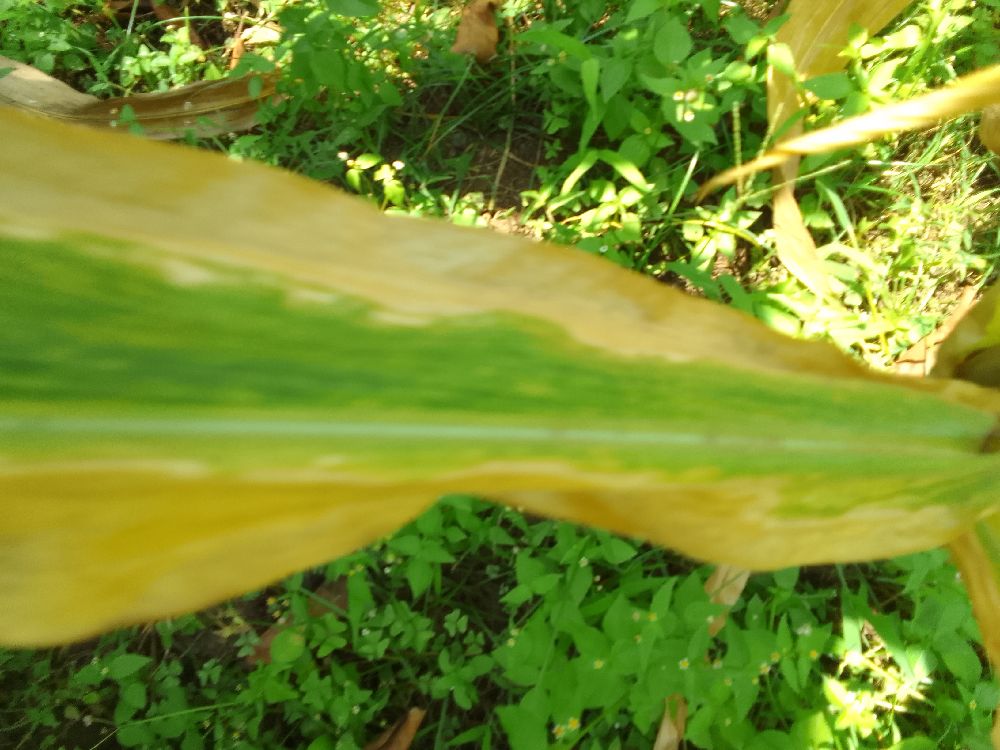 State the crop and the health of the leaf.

maize, maize lethal necrosis
